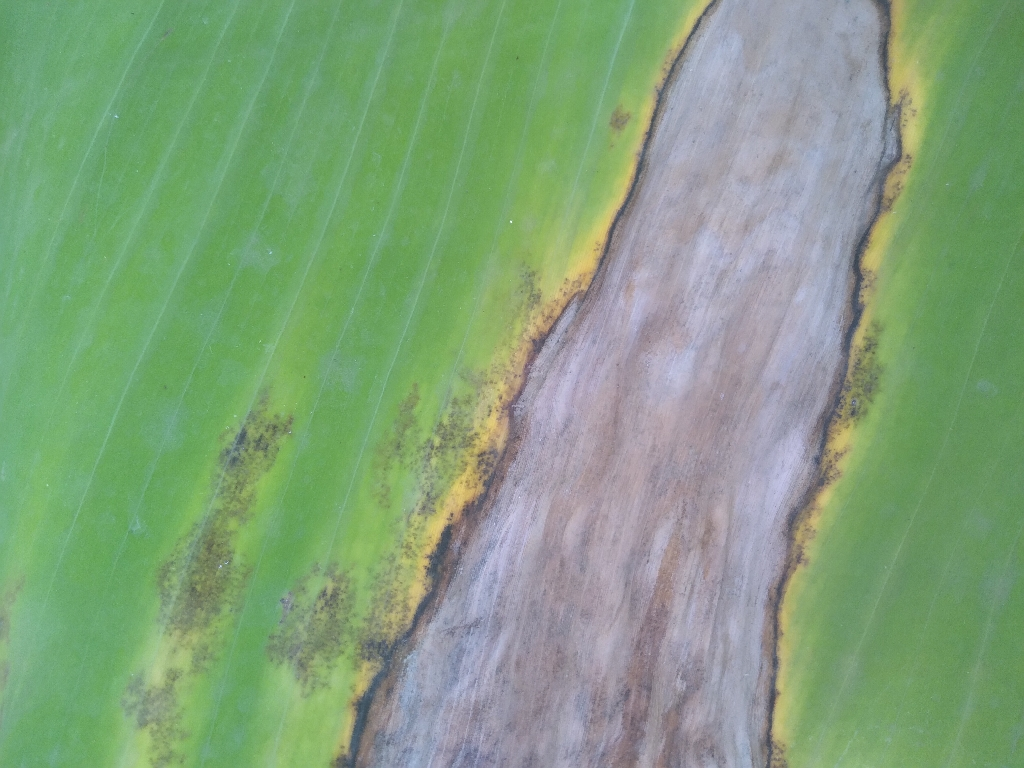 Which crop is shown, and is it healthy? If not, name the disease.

banana, black sigatoka
